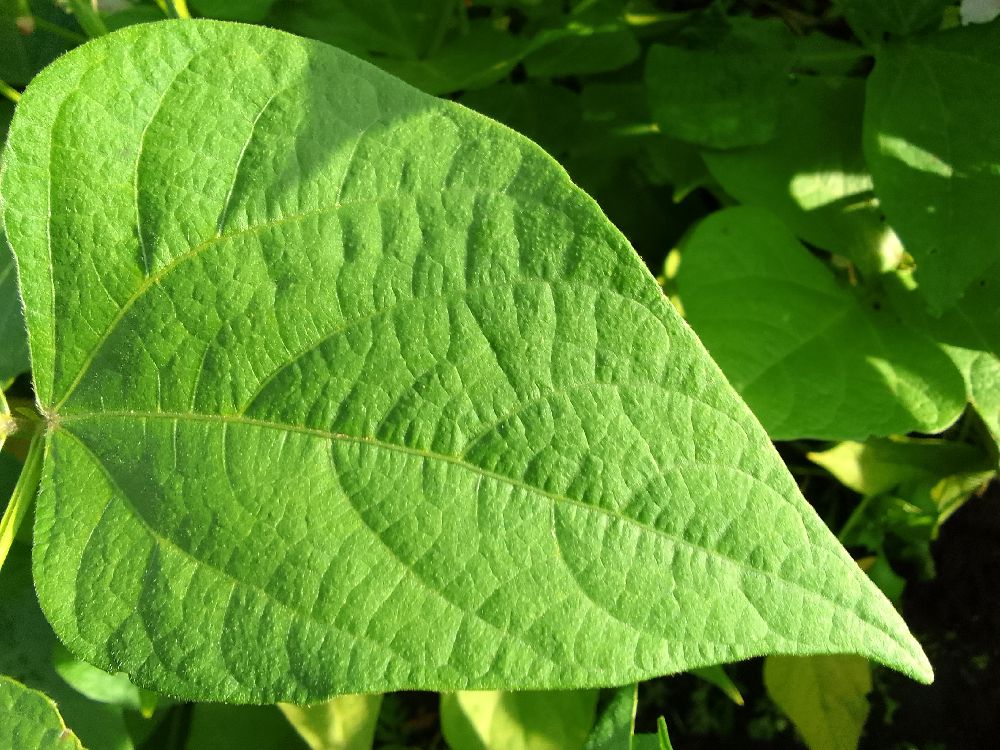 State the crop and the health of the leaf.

common bean, healthy
